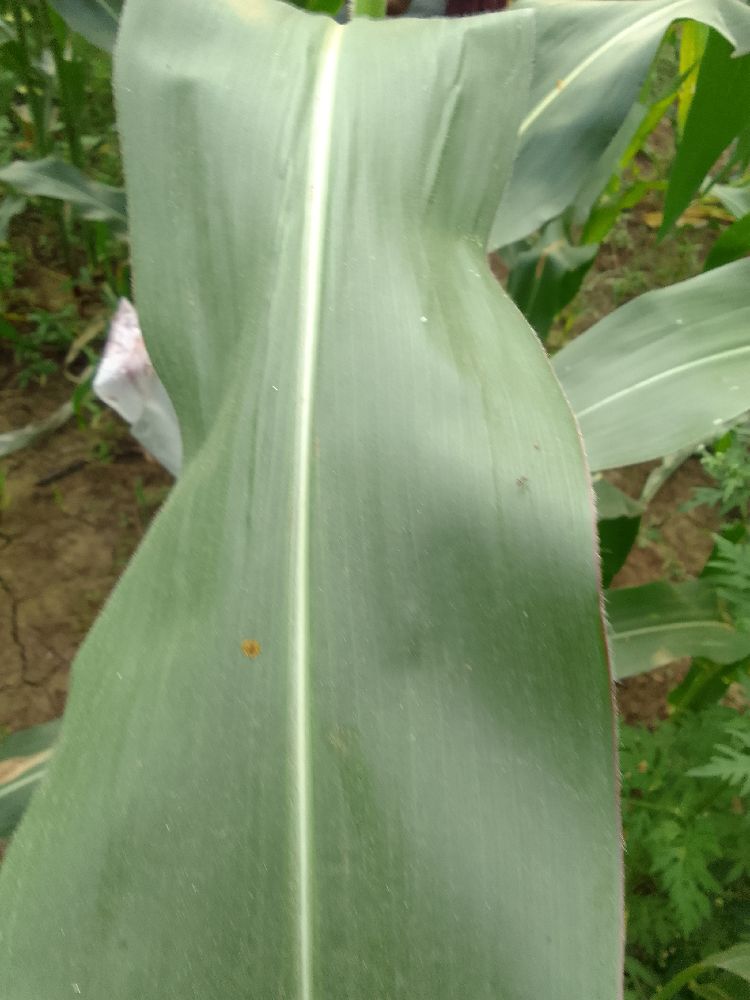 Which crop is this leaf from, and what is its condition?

maize, healthy
